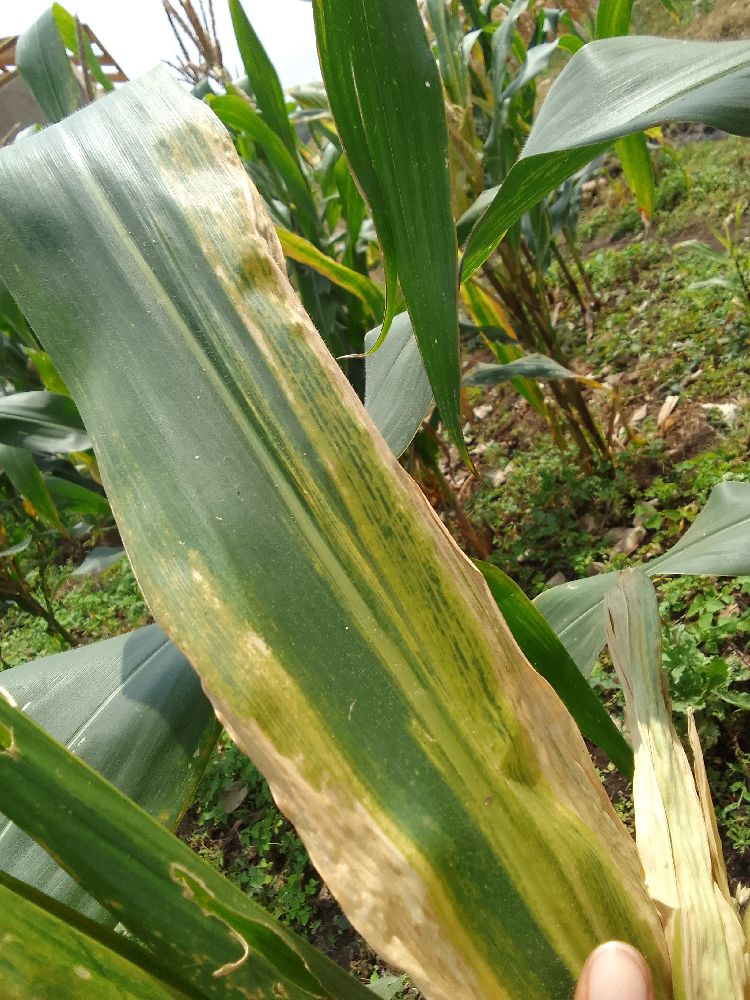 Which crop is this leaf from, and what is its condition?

maize, maize lethal necrosis
